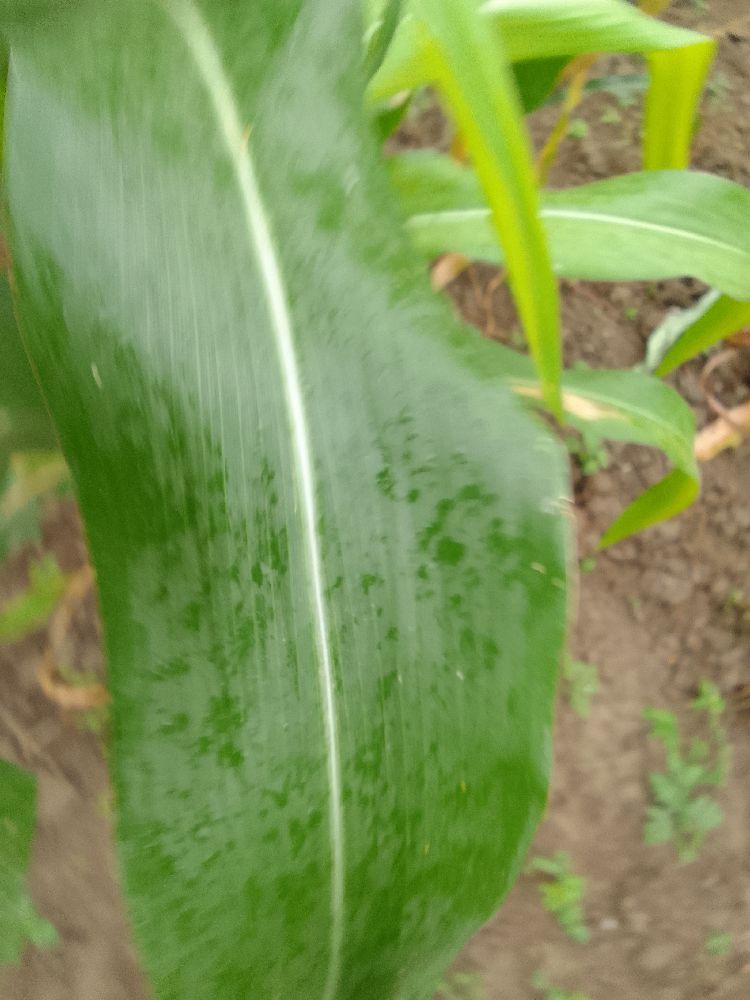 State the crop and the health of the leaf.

maize, healthy
